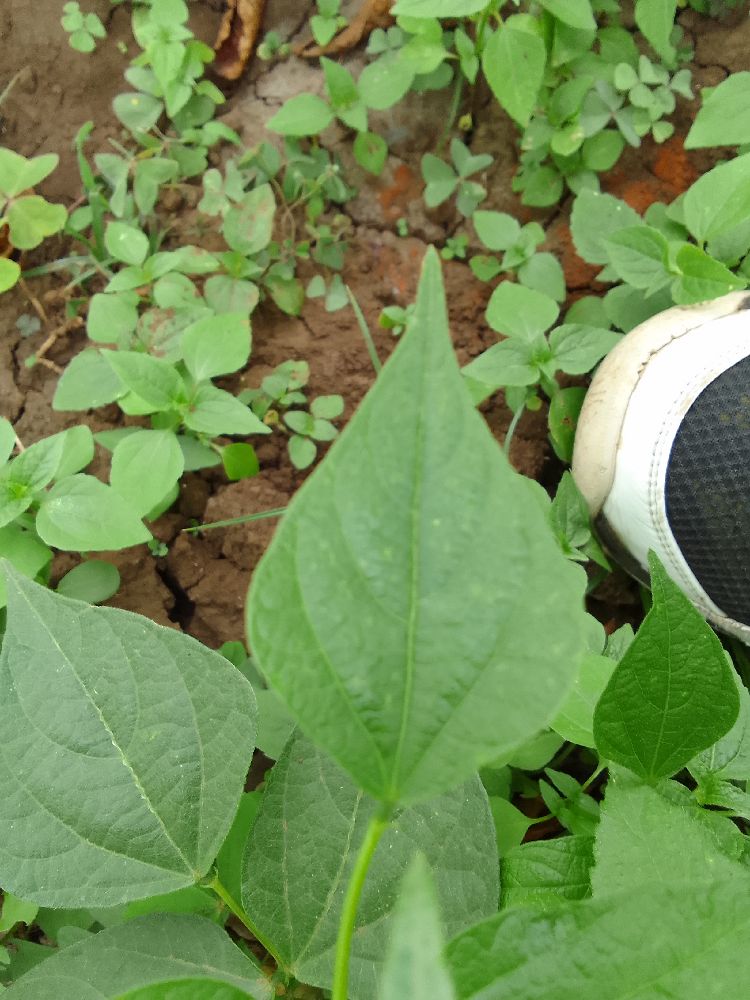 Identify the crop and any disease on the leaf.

common bean, healthy
